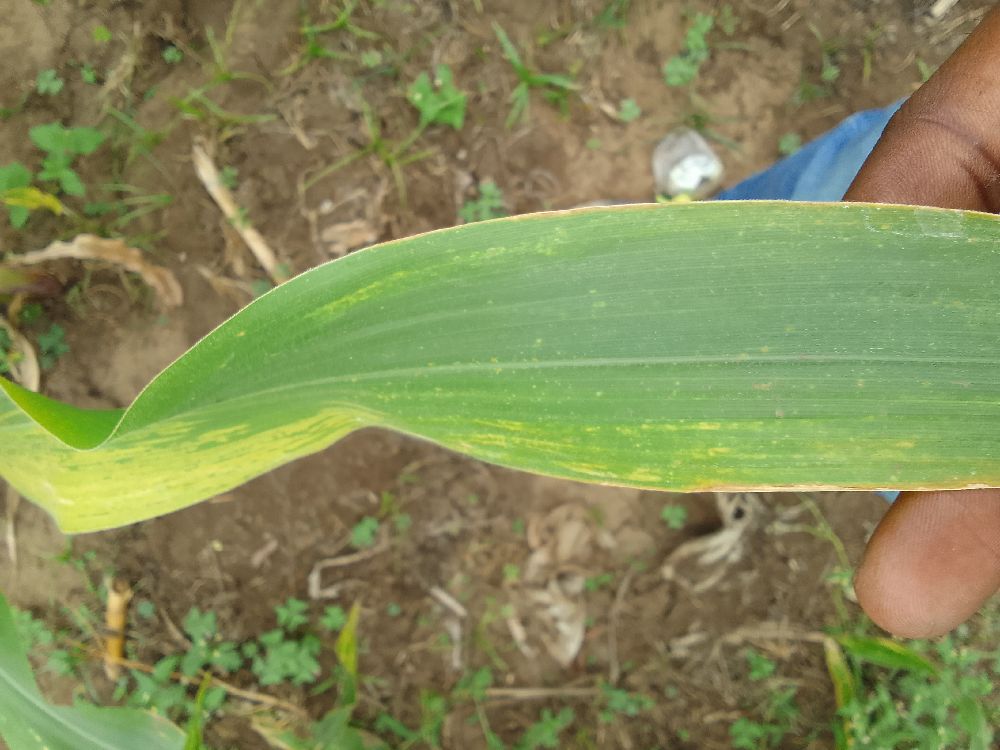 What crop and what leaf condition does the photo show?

maize, maize lethal necrosis
